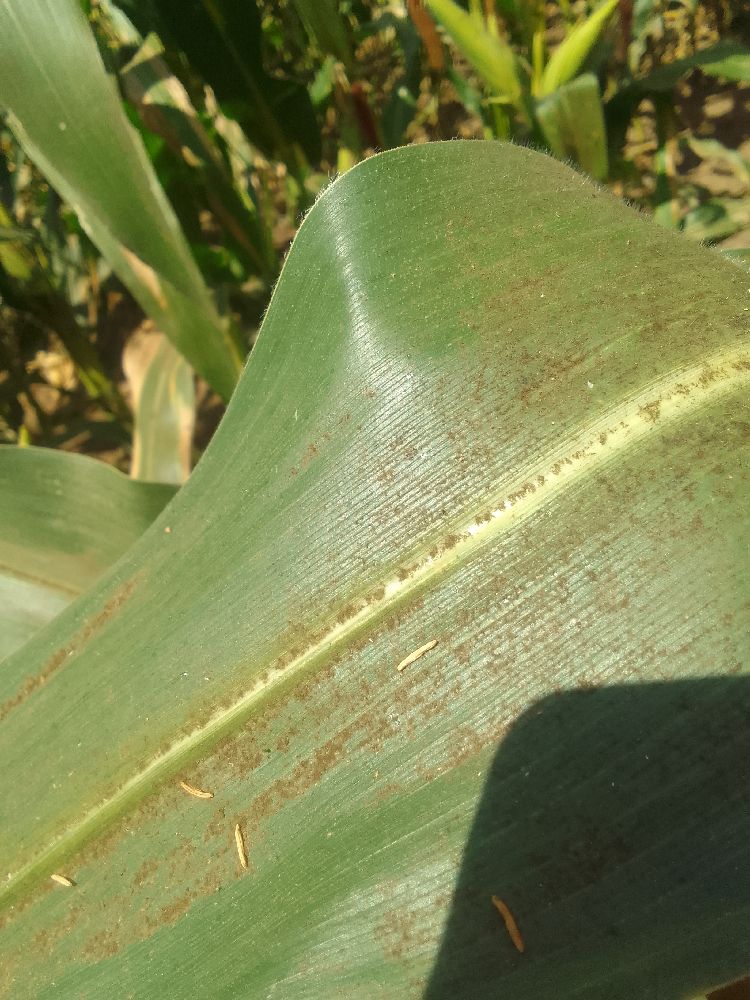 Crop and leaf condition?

maize, healthy
